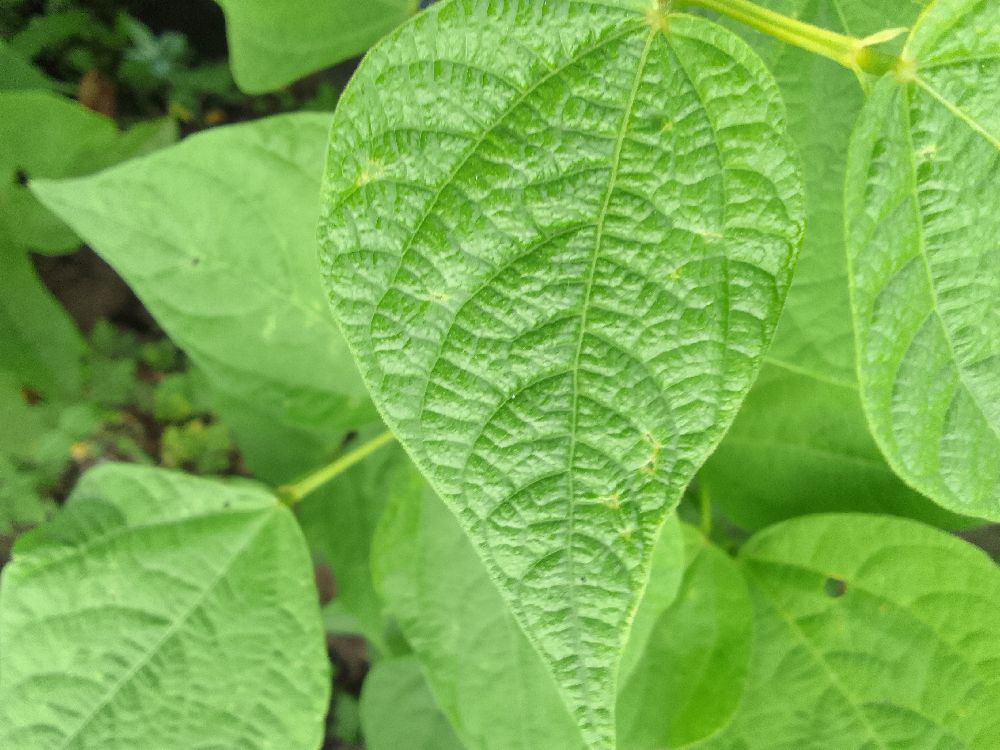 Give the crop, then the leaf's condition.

common bean, healthy
